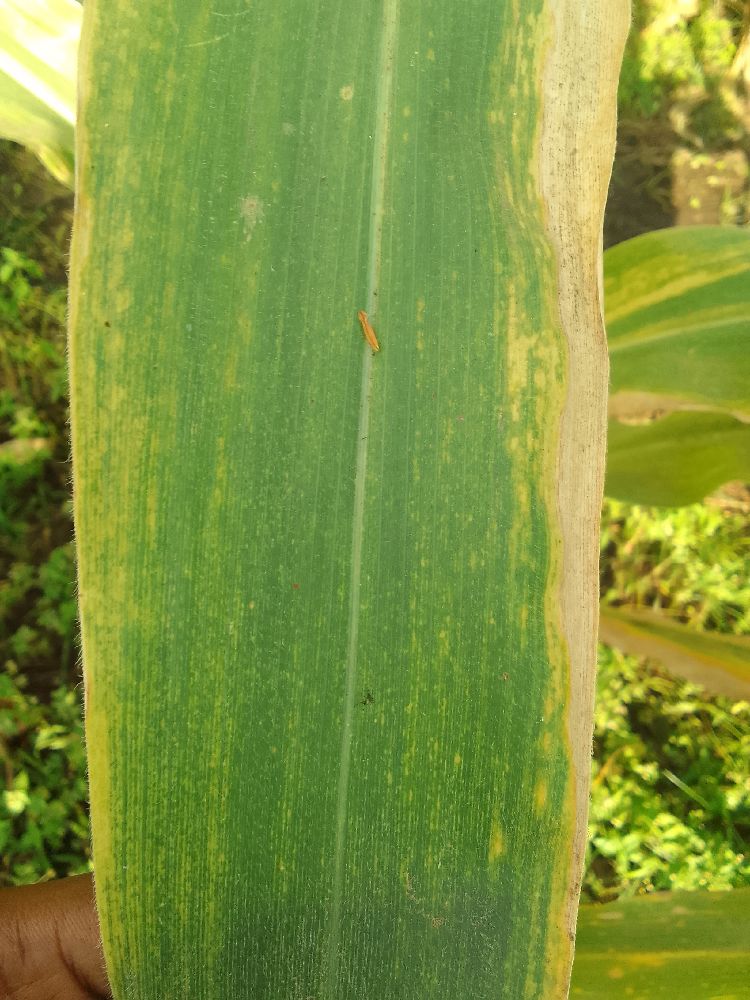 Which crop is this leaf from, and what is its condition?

maize, maize lethal necrosis
